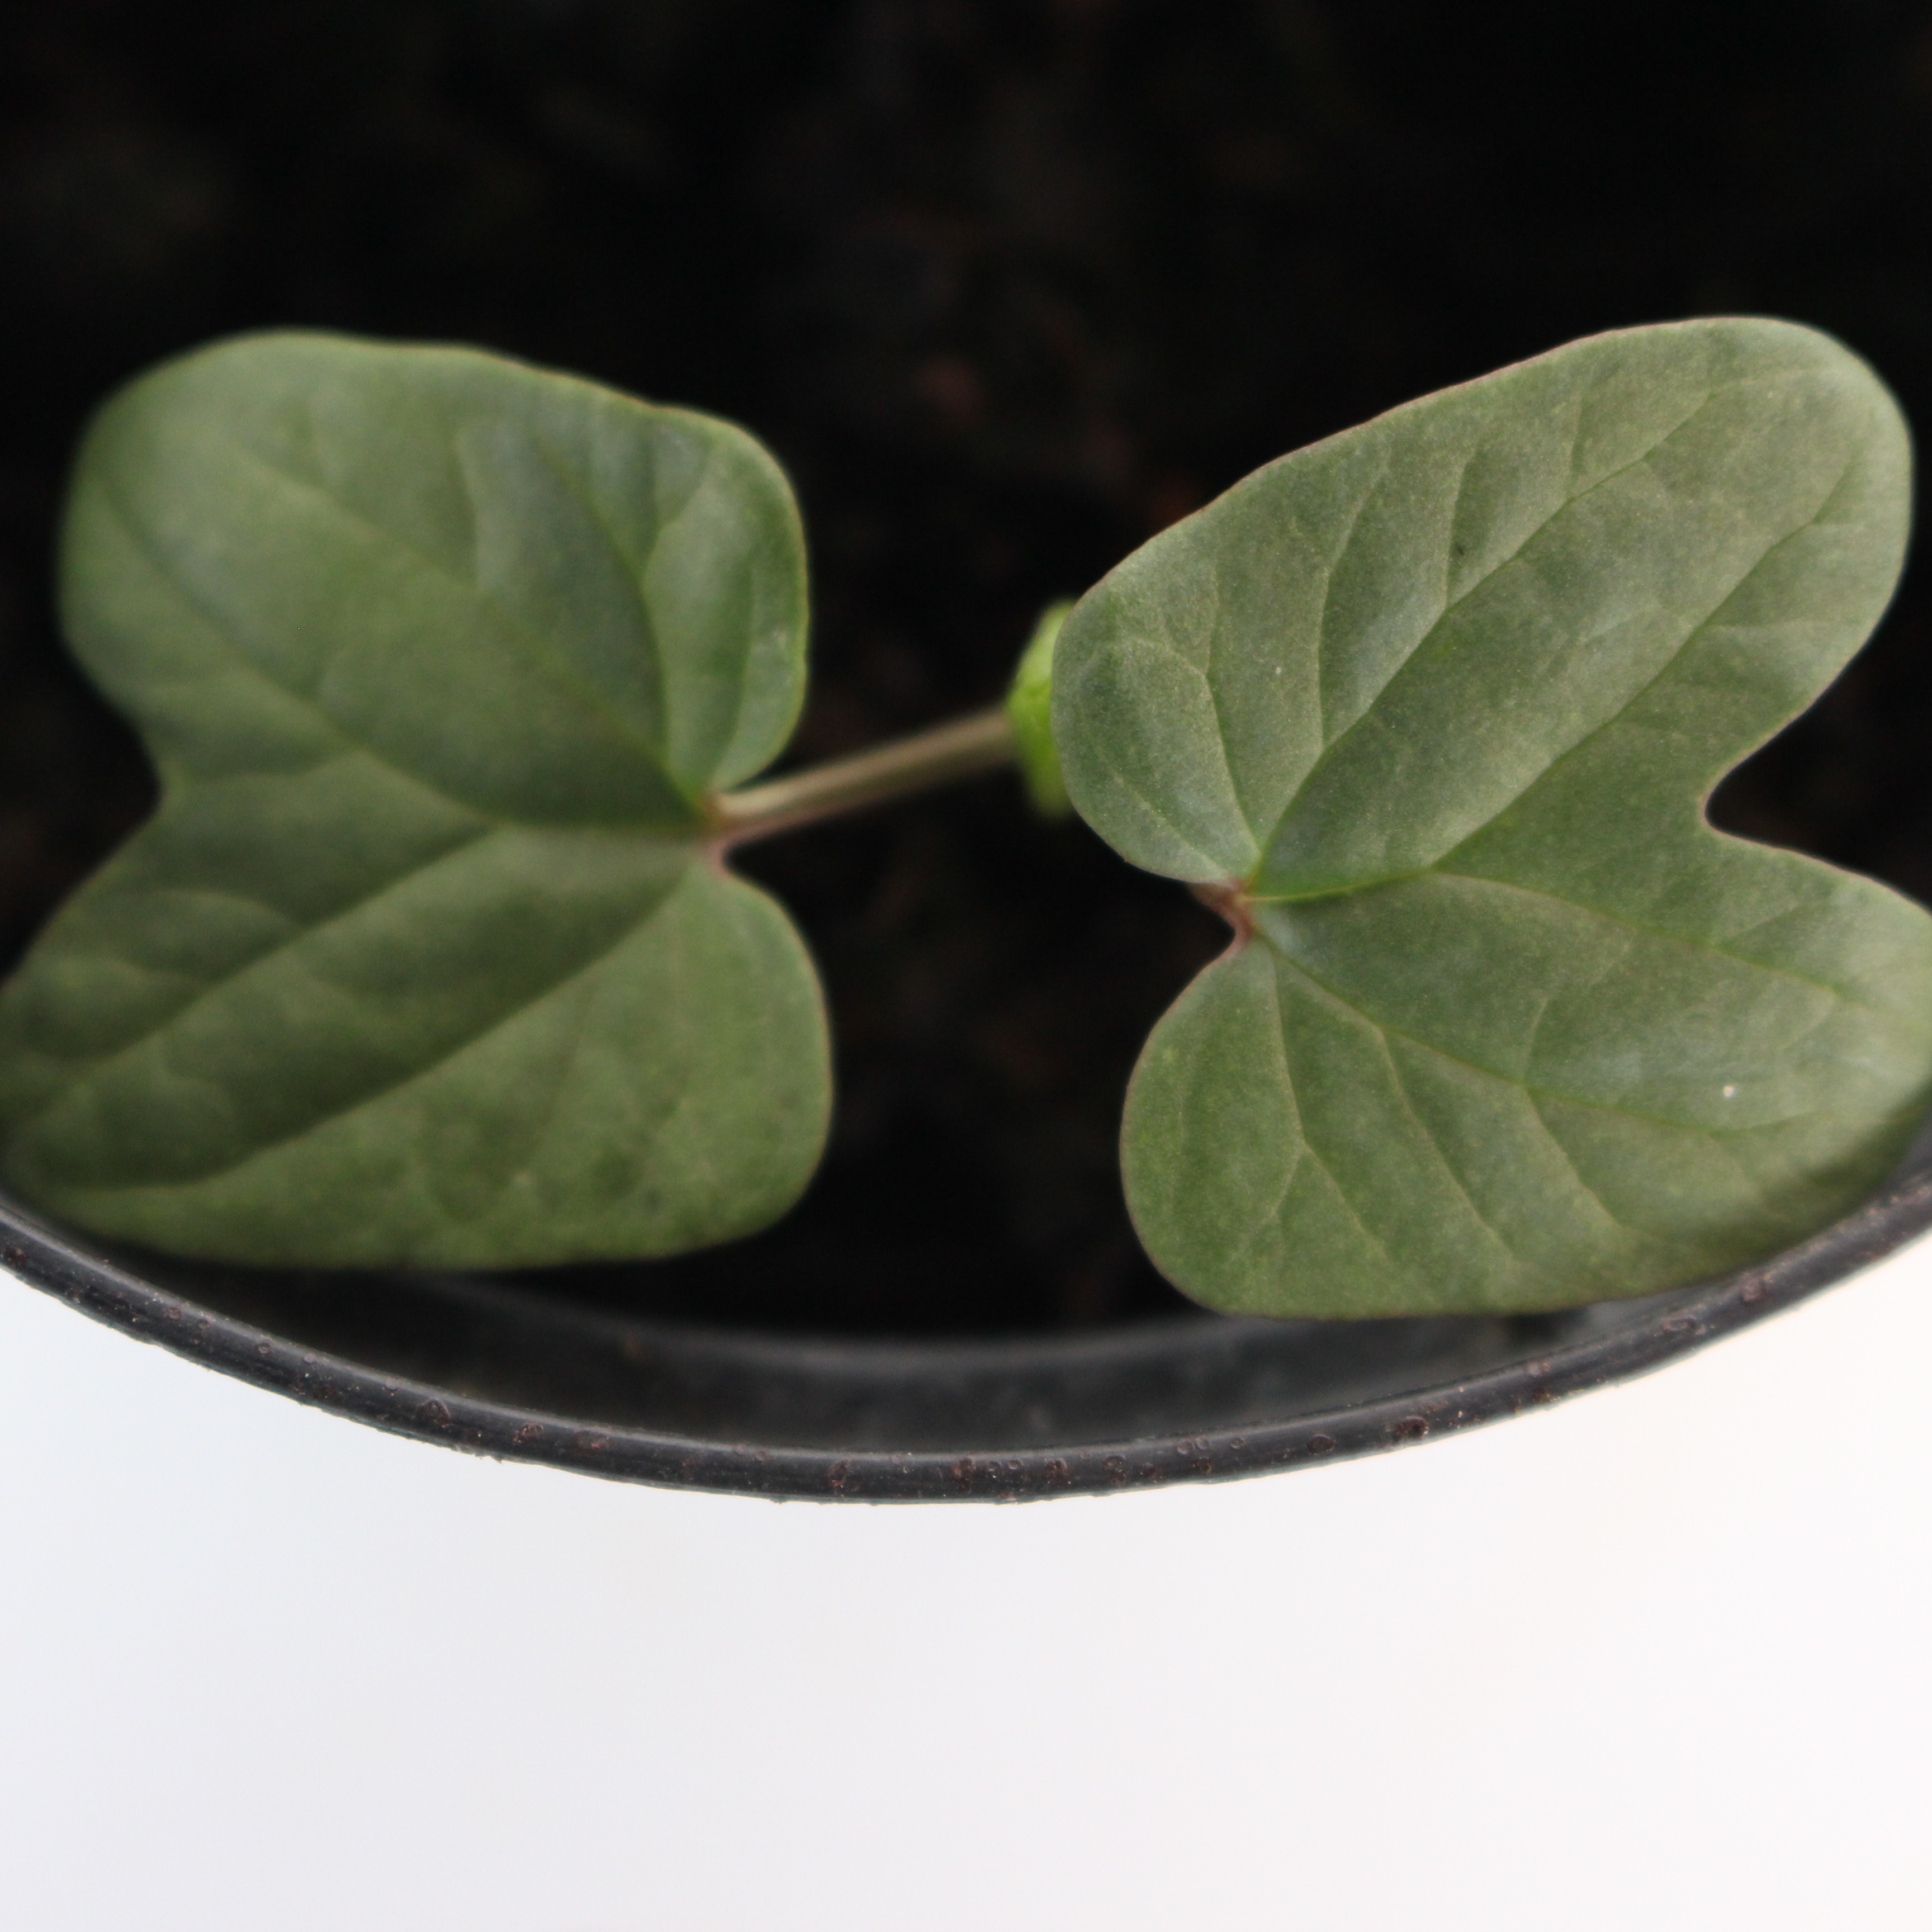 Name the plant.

Convolvulus arvensis
